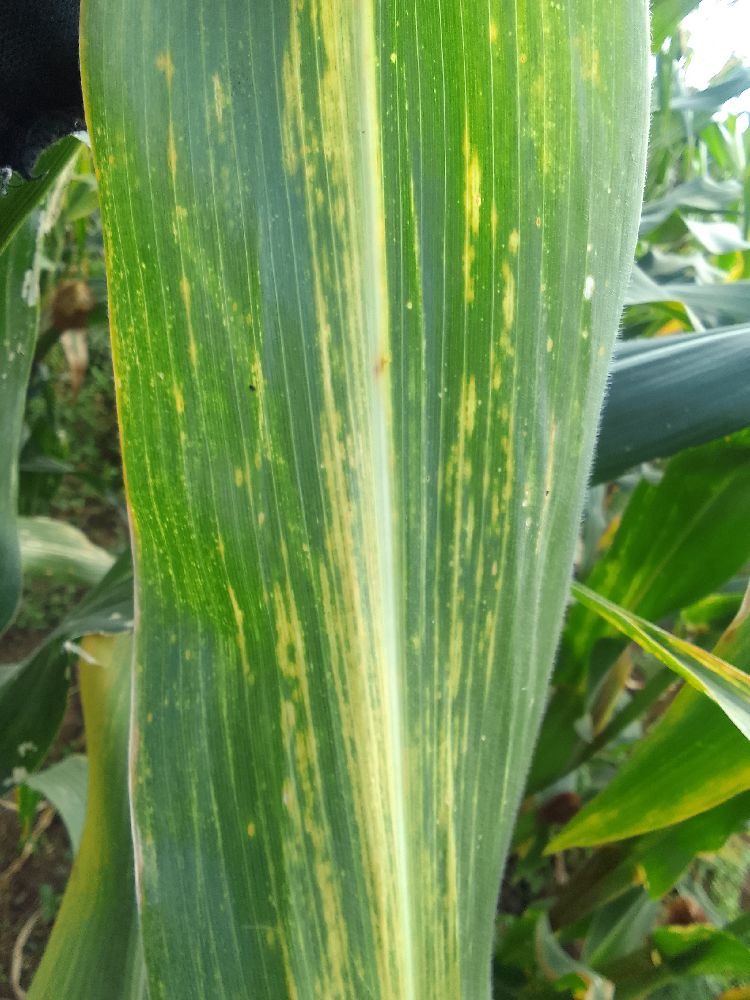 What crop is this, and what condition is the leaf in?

maize, maize lethal necrosis
